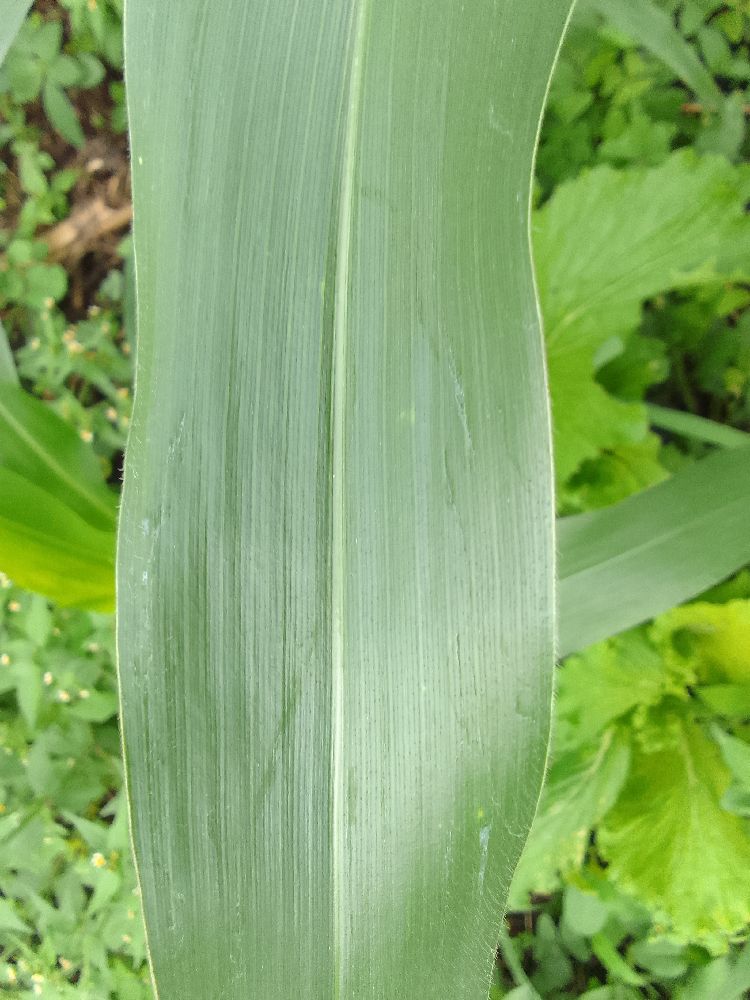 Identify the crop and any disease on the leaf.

maize, healthy
